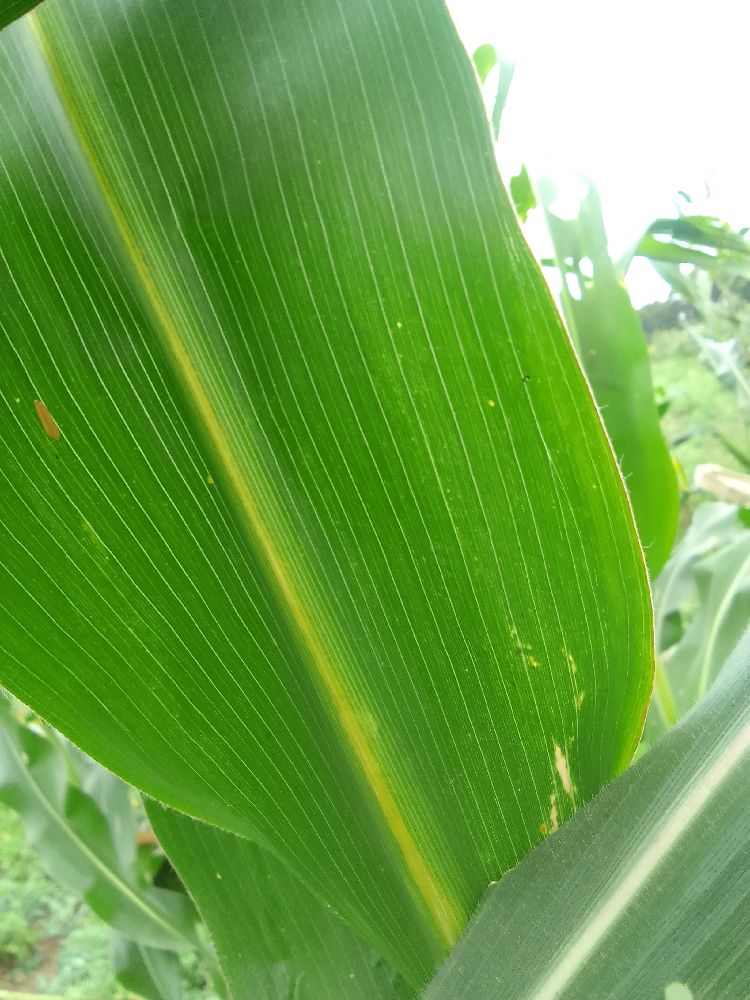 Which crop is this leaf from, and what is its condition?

maize, healthy
